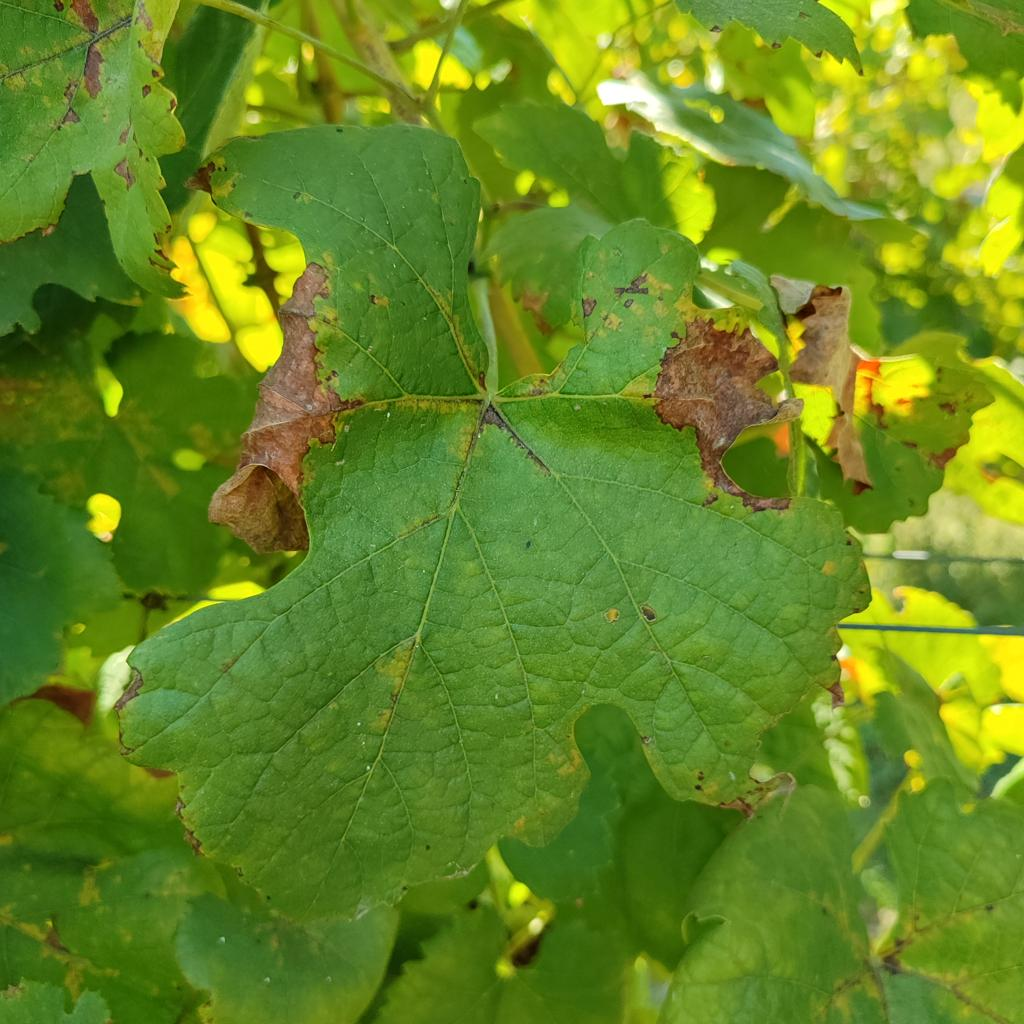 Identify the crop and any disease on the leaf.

grapevine, downy mildew
